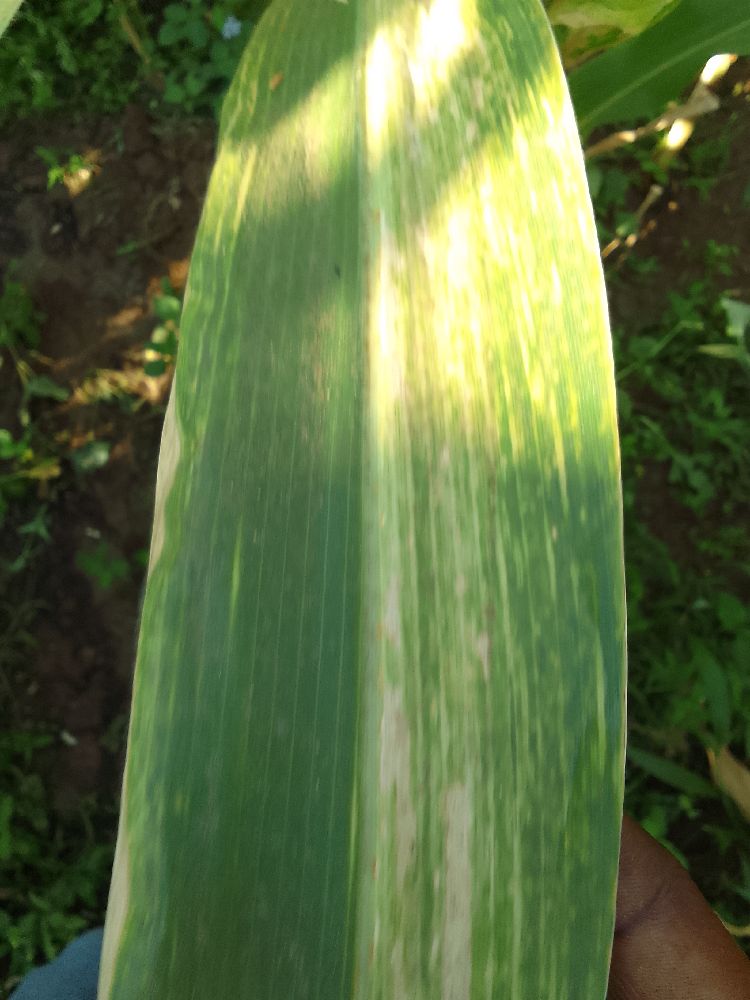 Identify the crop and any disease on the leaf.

maize, maize lethal necrosis
